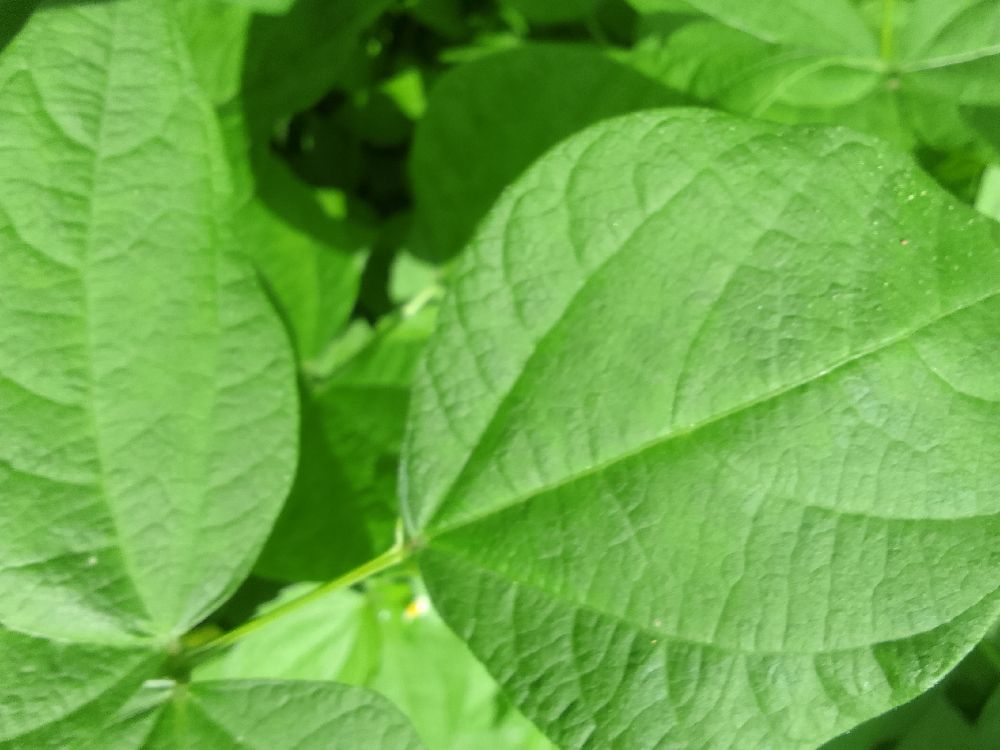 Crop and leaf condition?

common bean, healthy
